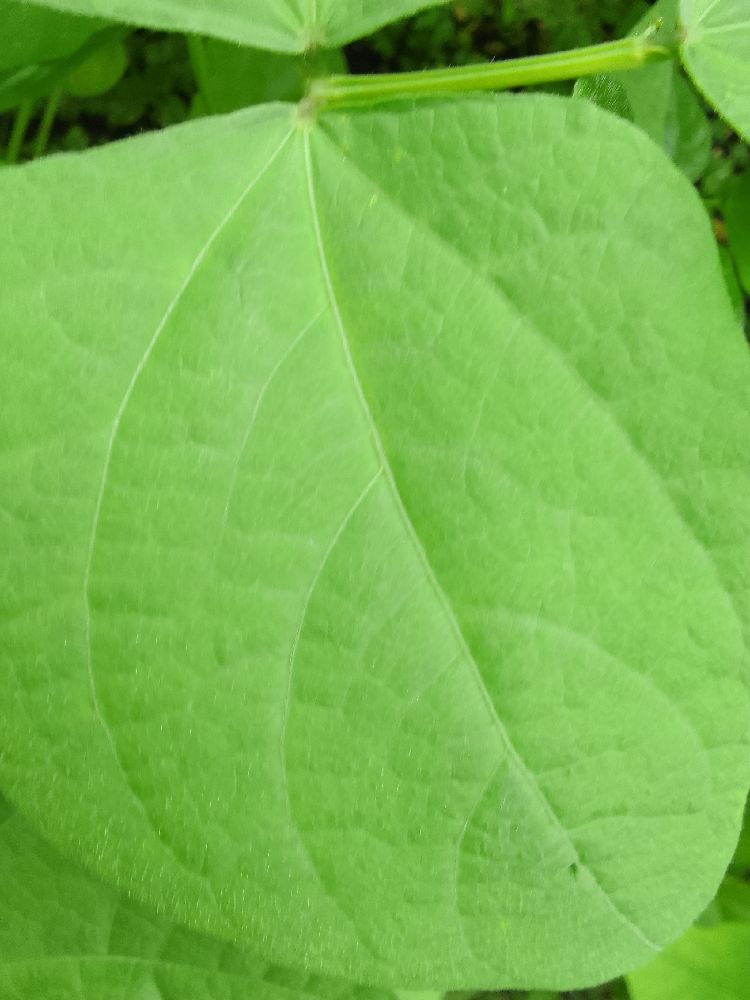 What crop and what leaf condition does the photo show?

common bean, healthy
